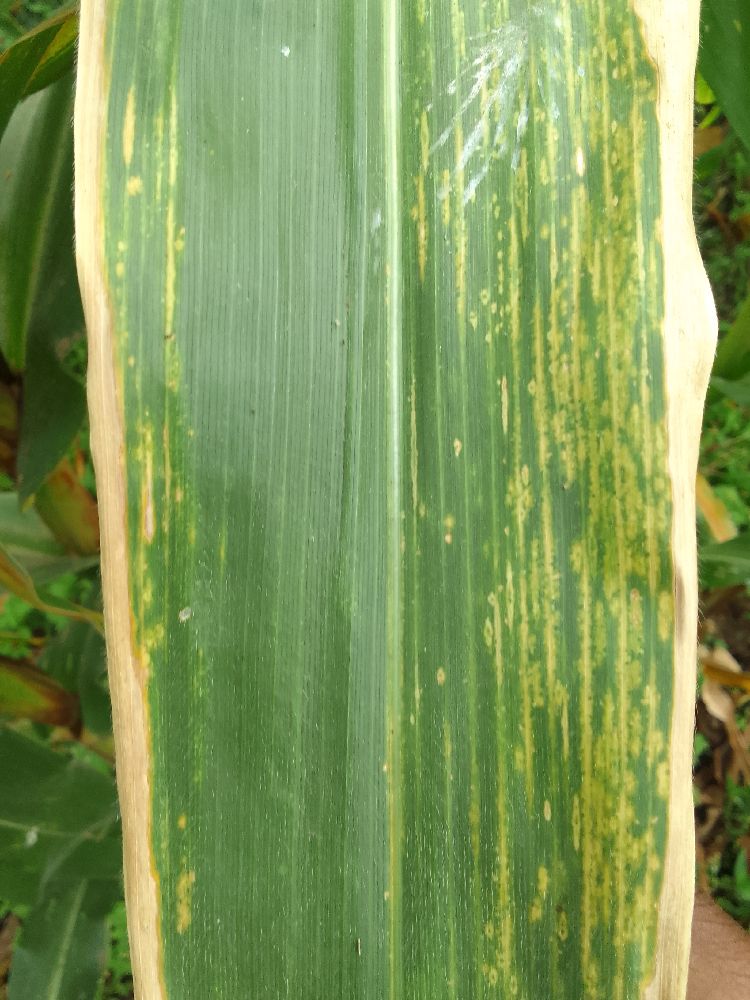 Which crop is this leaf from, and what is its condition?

maize, maize lethal necrosis
